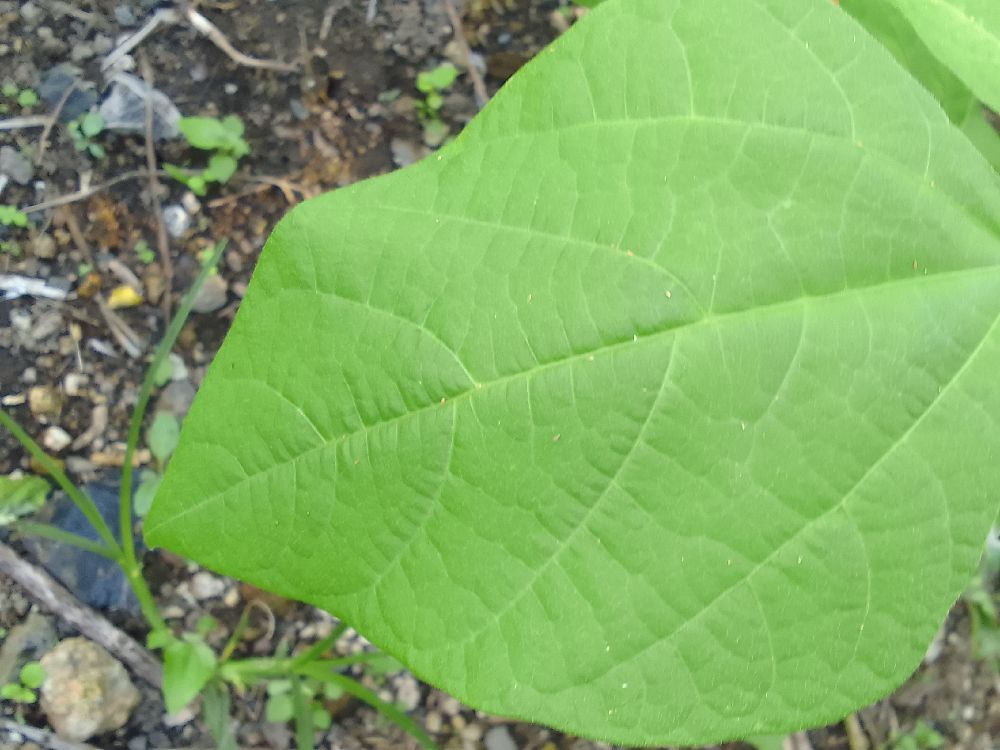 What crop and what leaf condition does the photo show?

common bean, healthy
